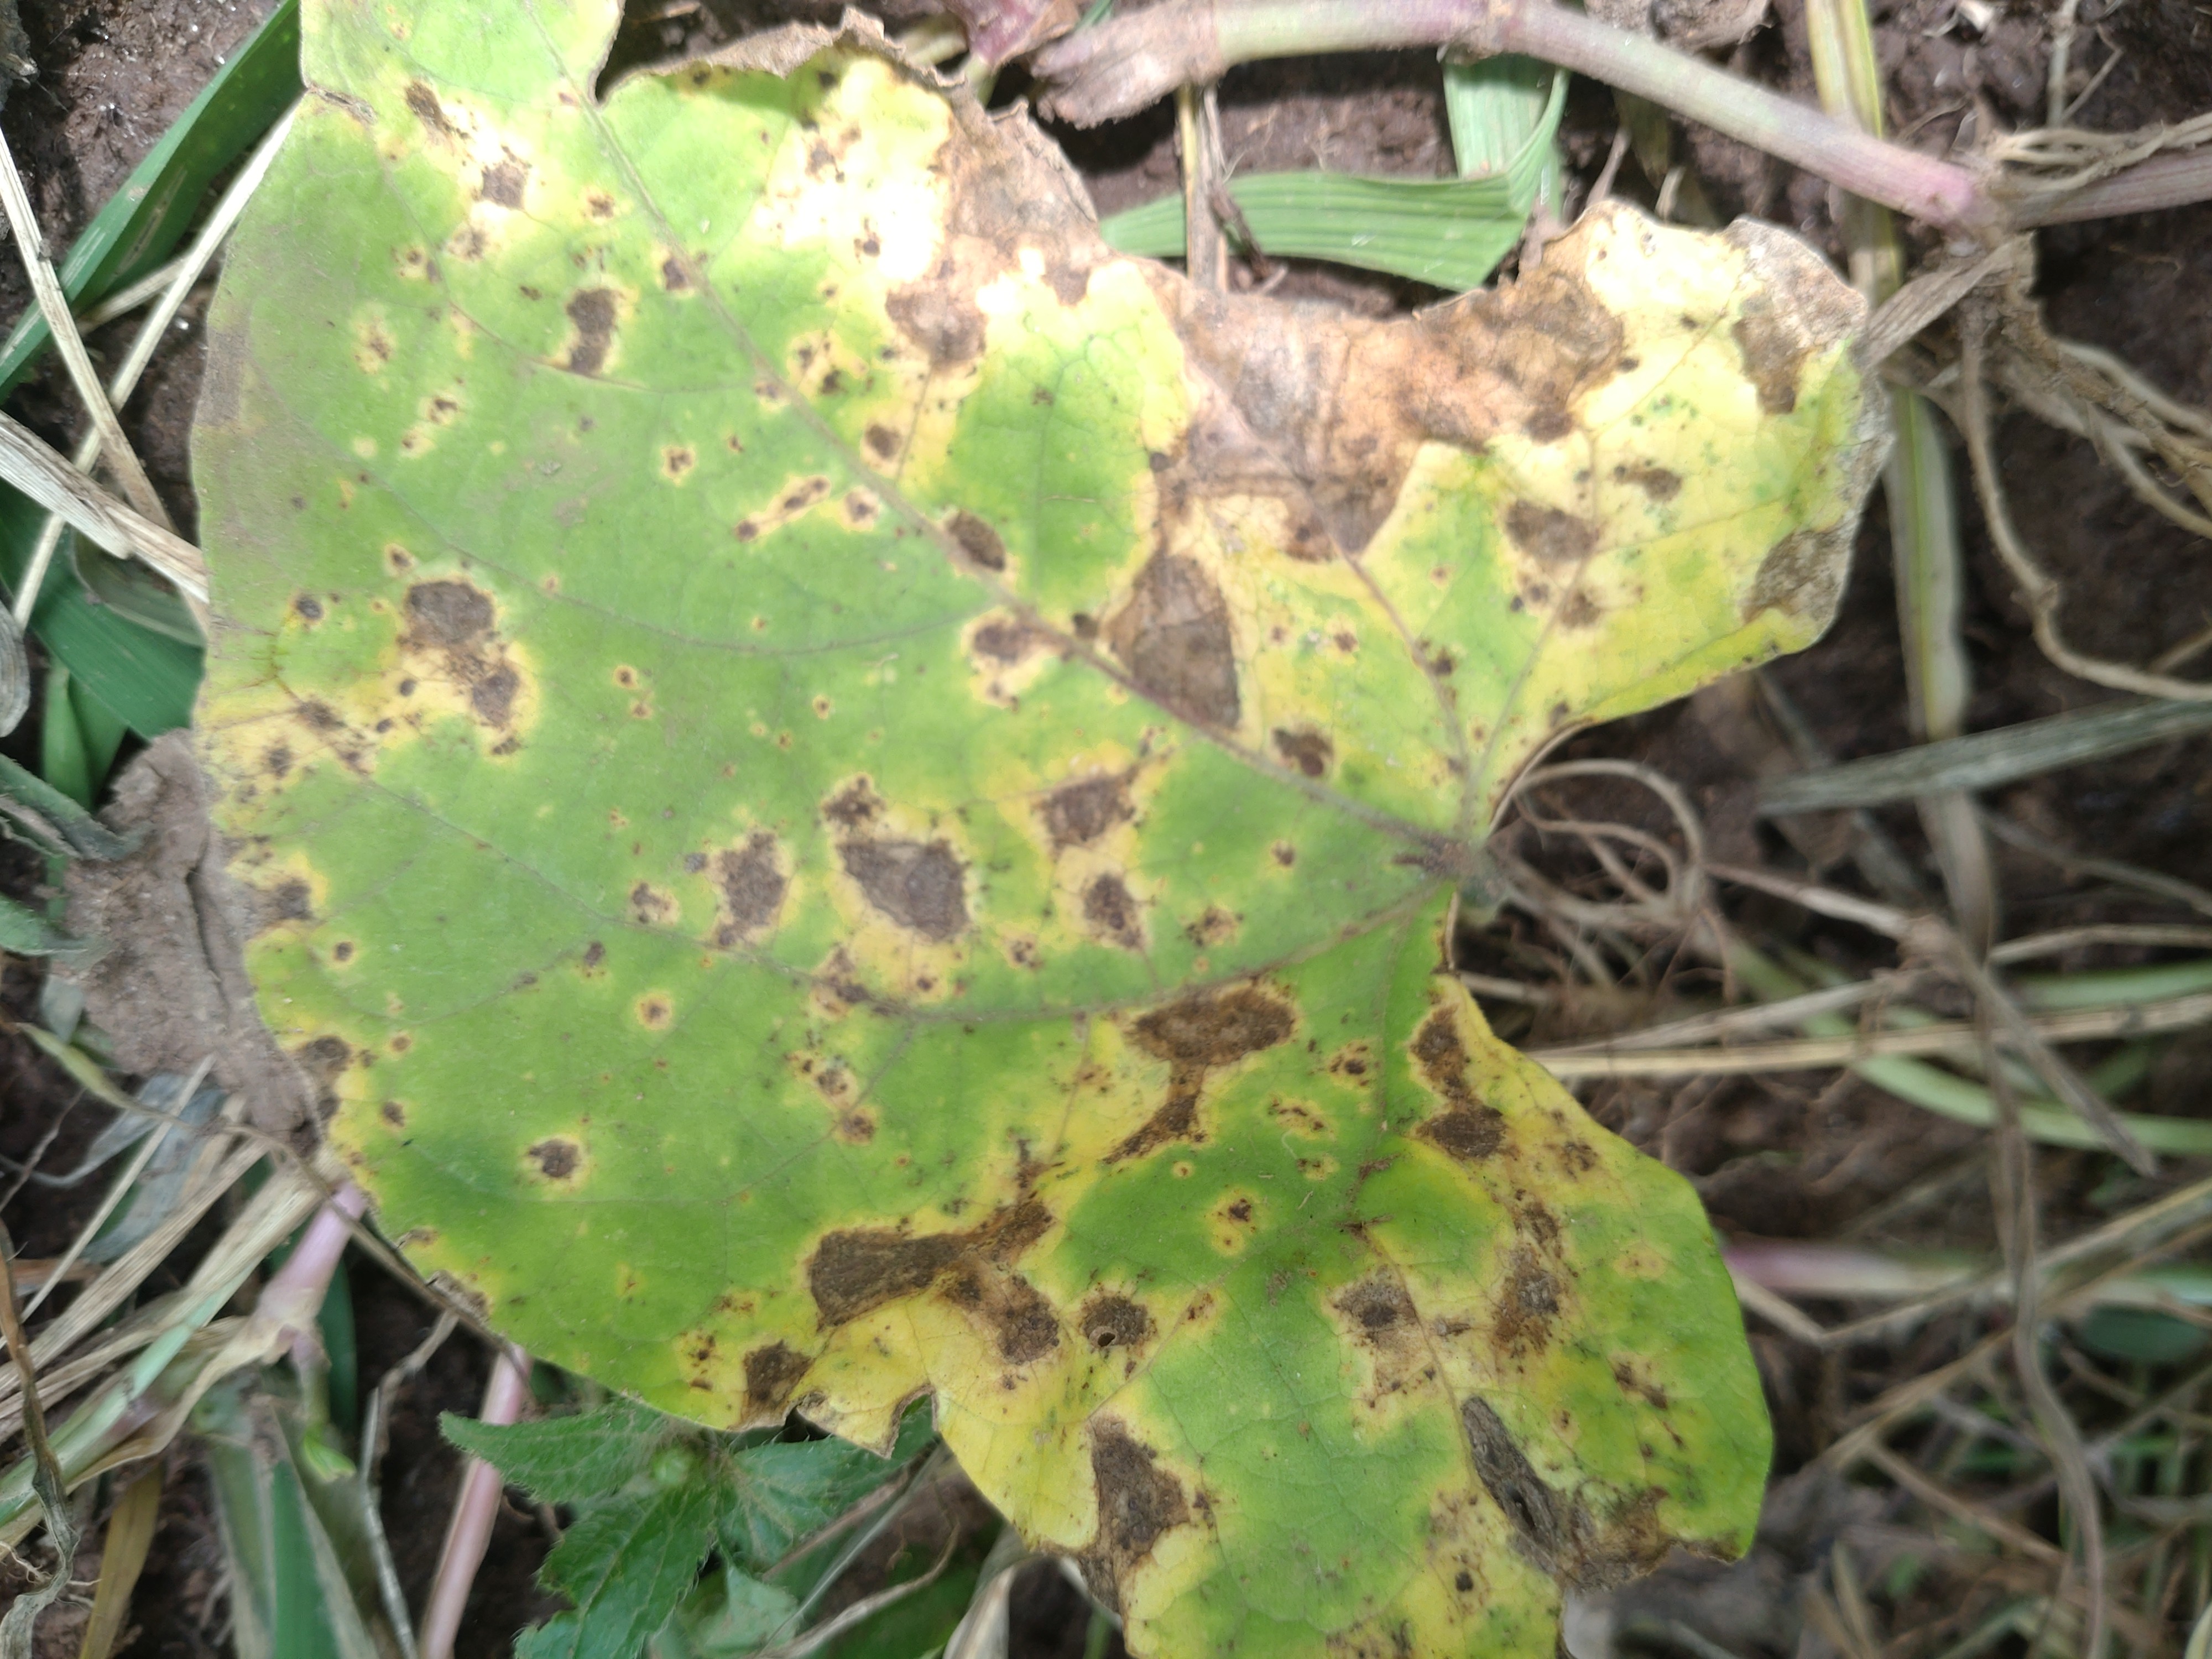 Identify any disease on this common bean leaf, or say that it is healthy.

rust
